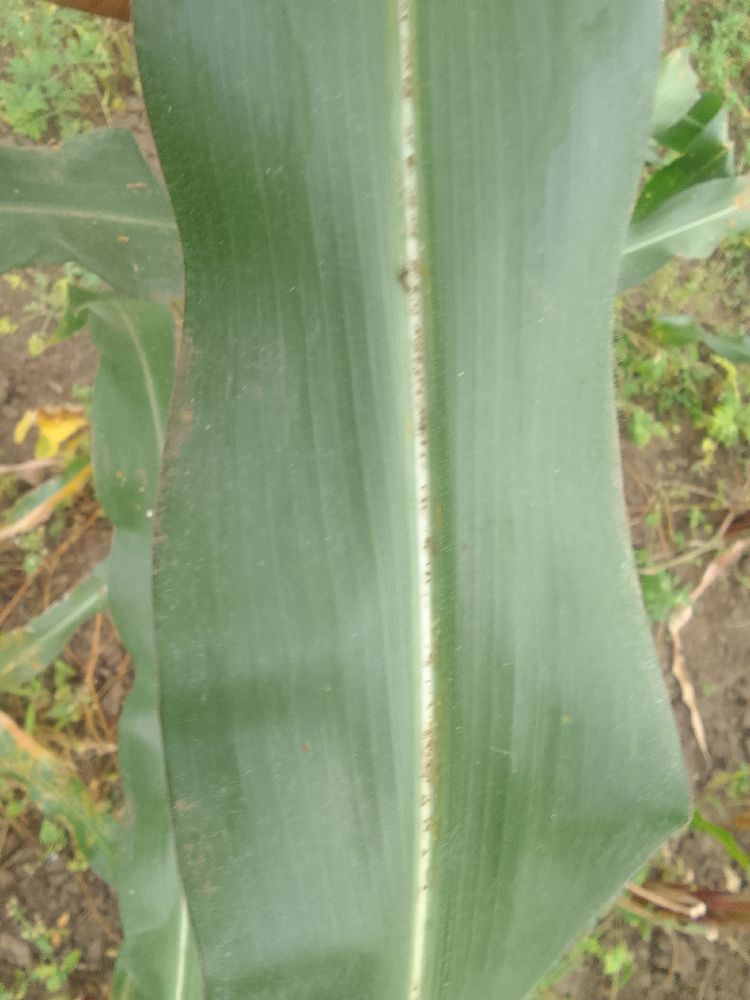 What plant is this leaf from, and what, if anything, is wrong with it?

maize, healthy
